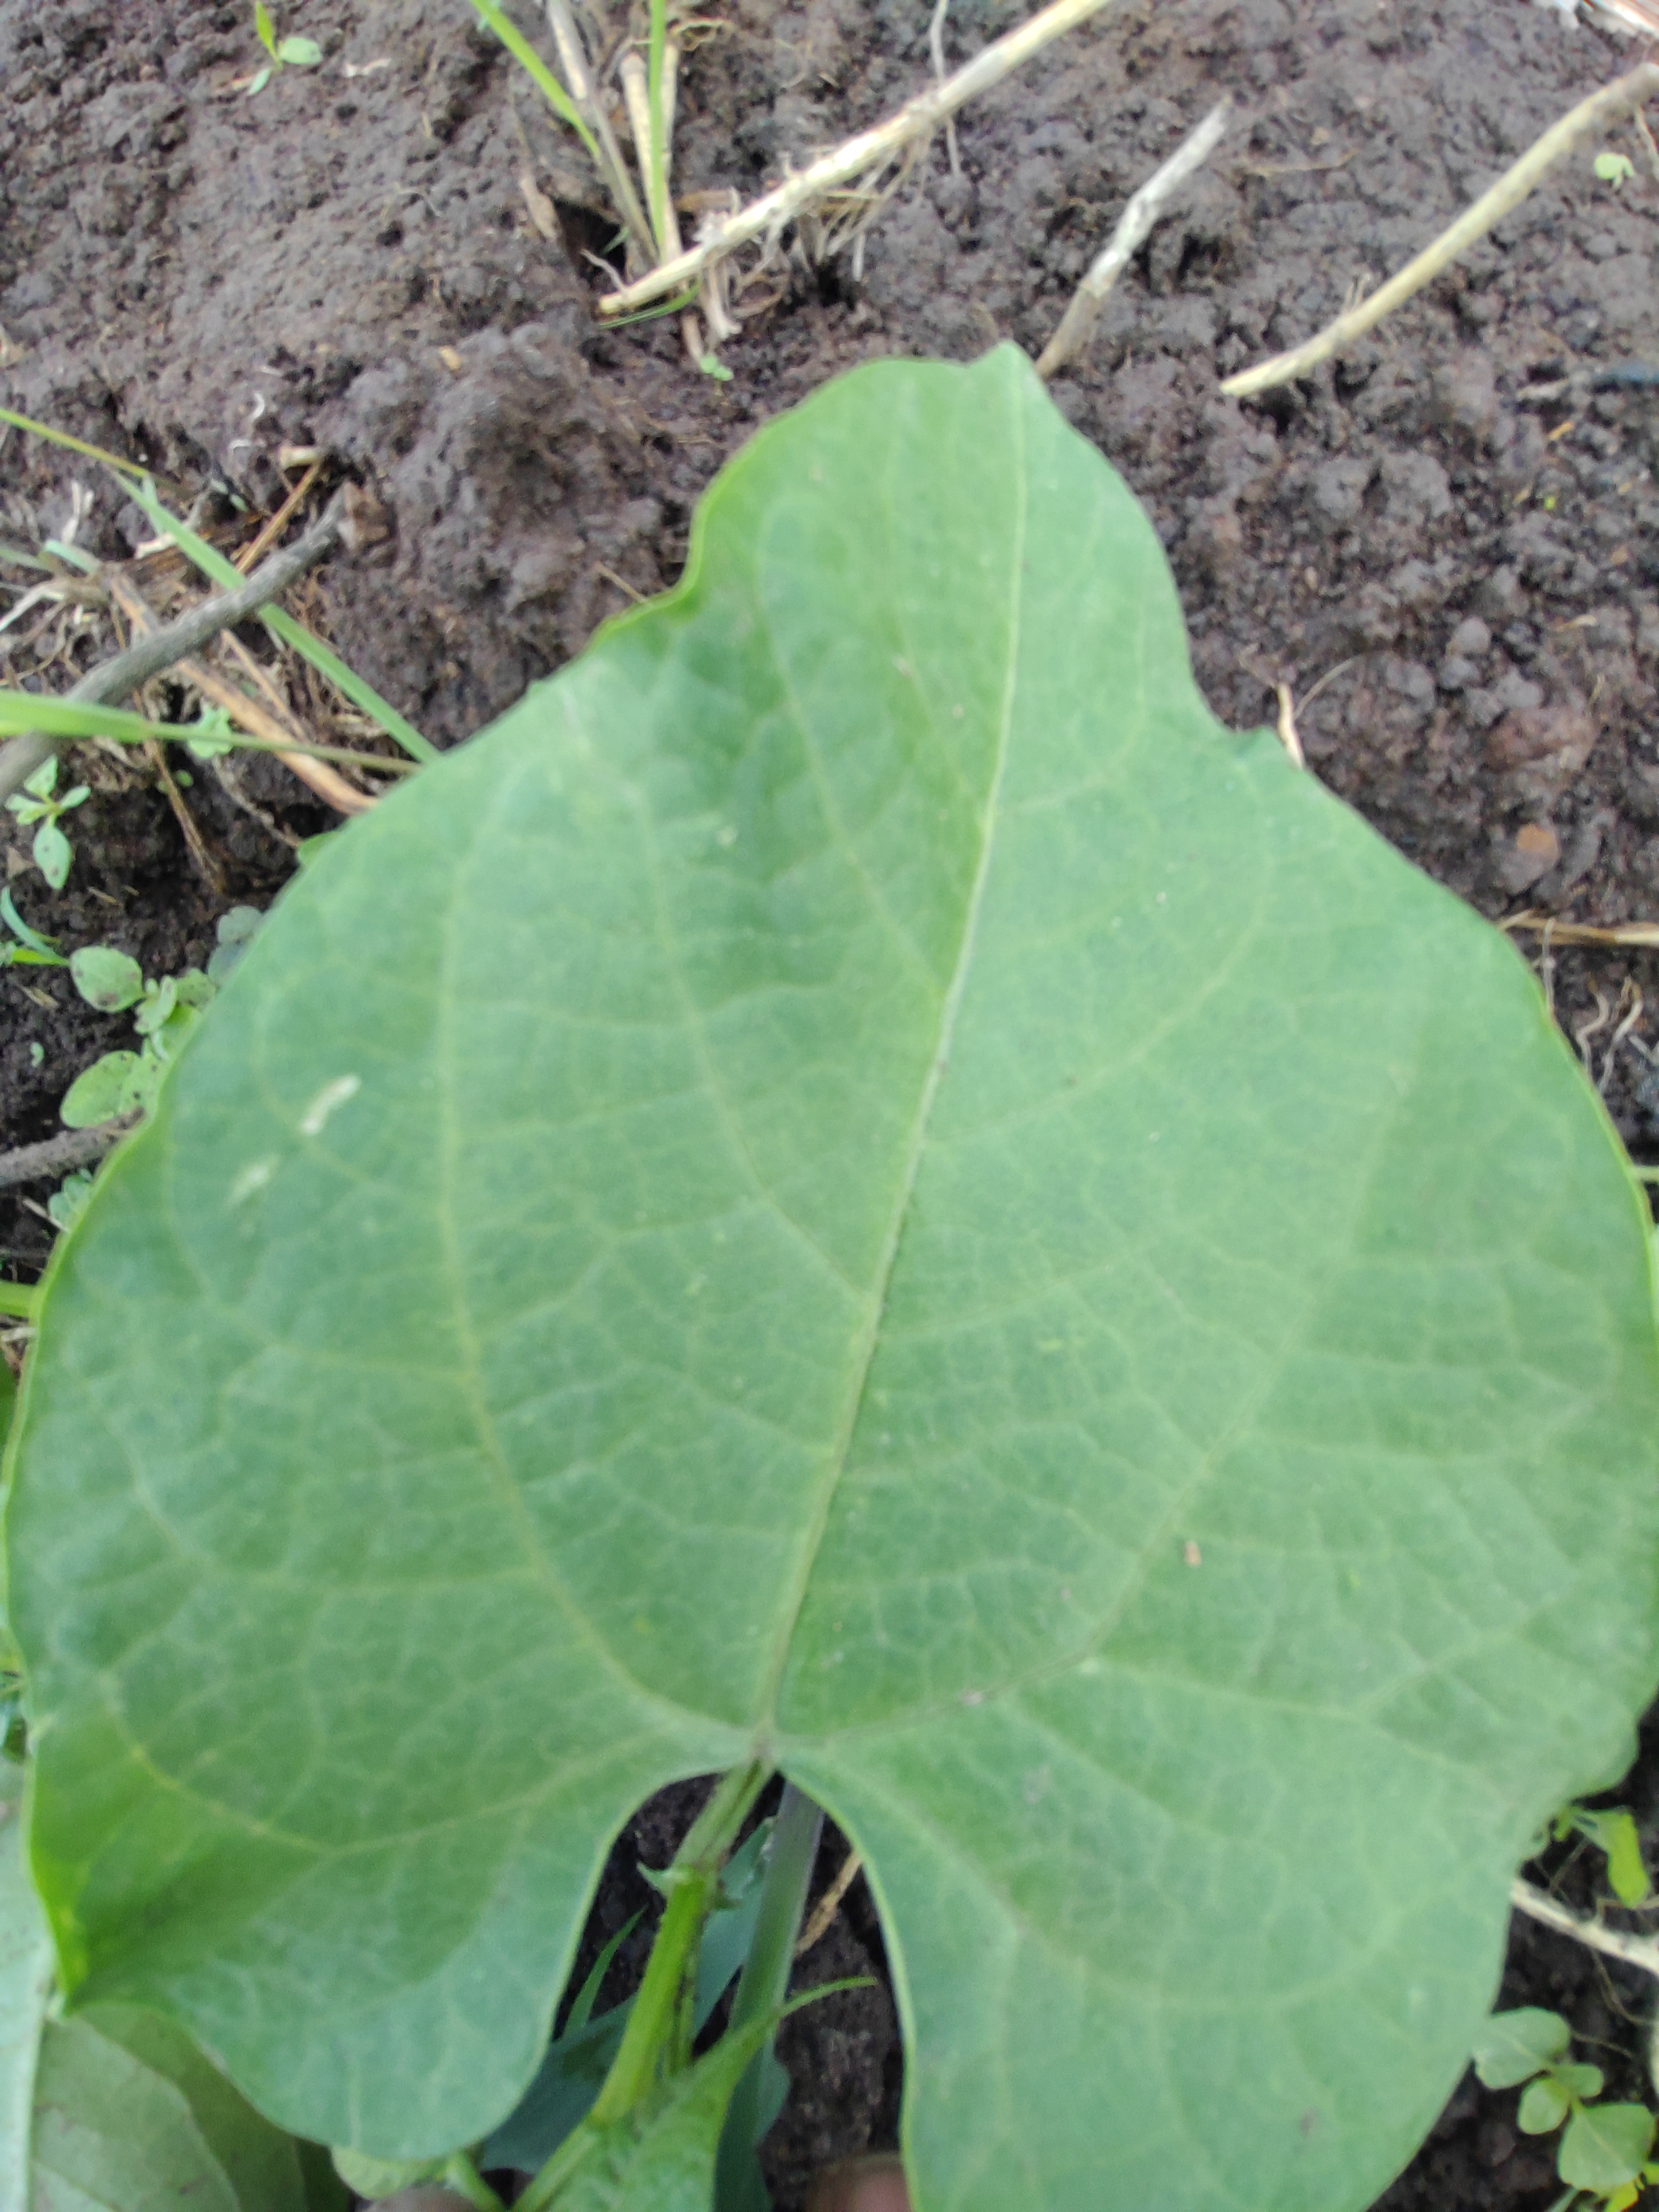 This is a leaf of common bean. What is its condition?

healthy
